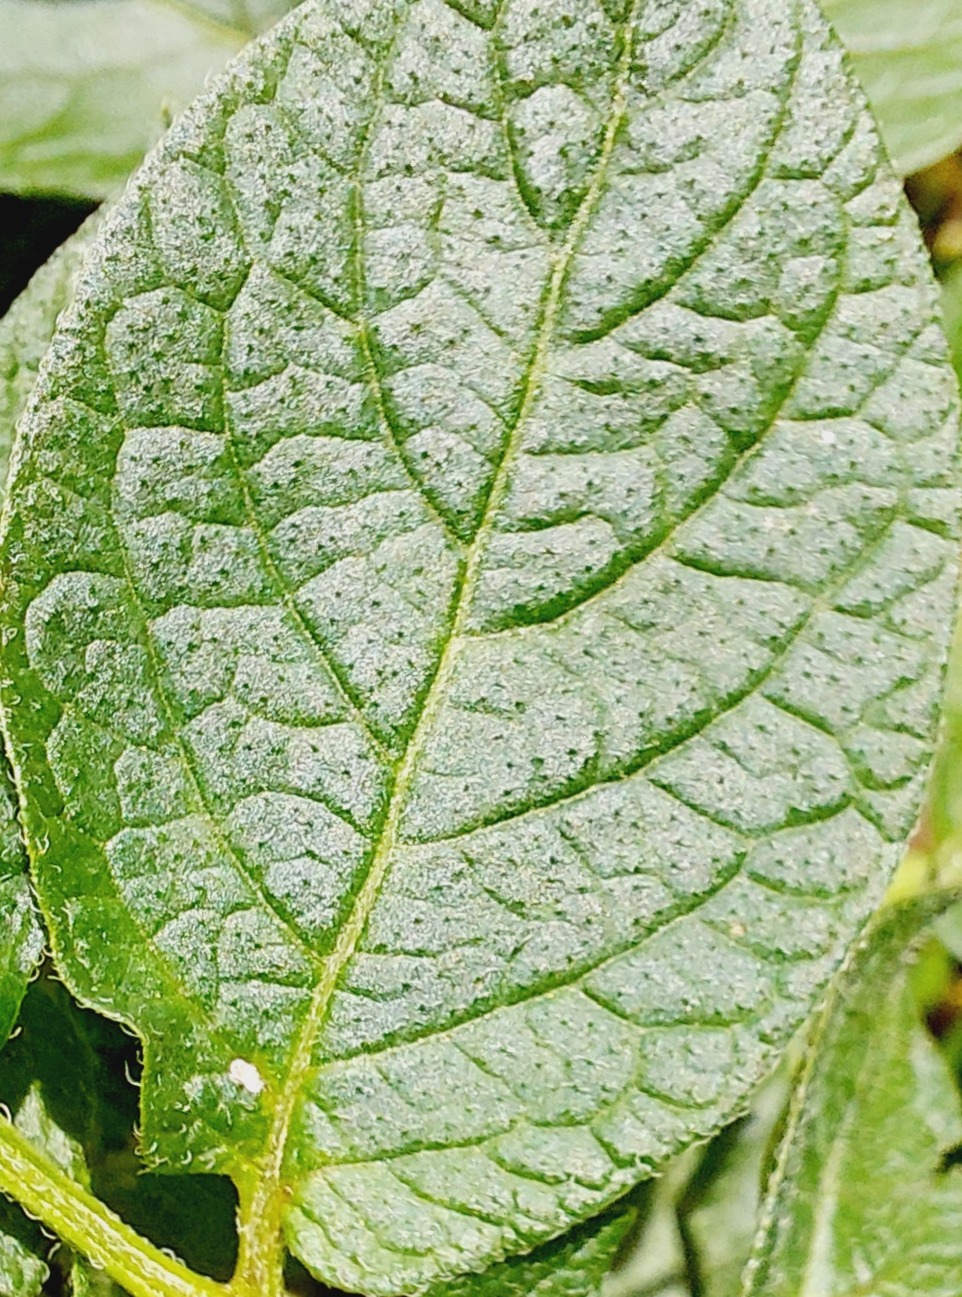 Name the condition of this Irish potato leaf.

healthy
